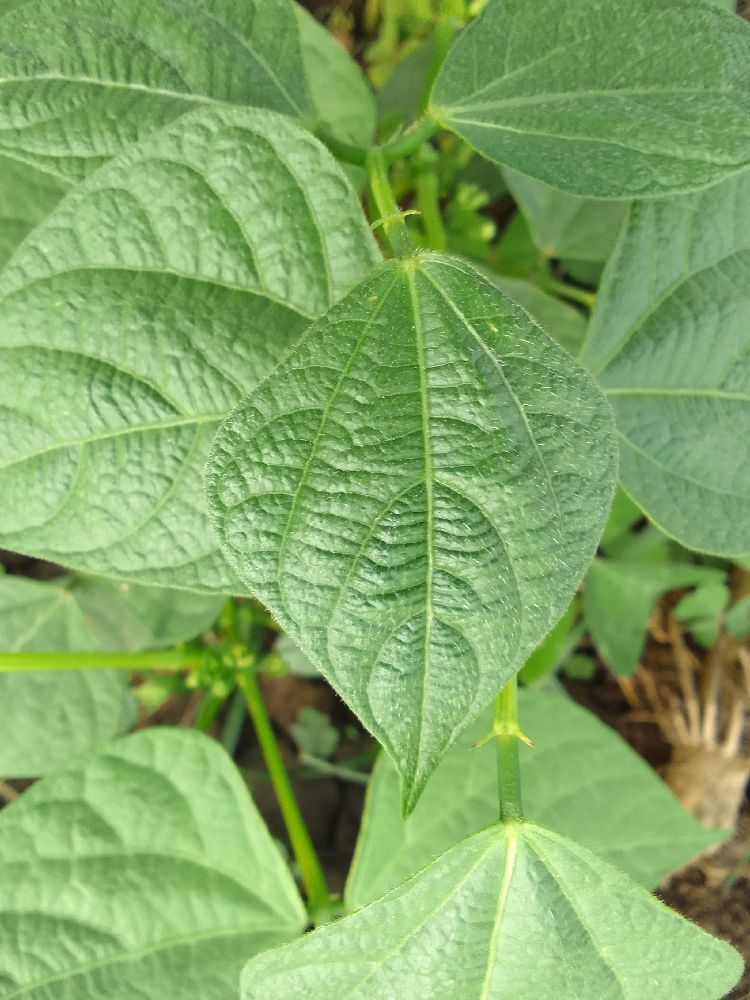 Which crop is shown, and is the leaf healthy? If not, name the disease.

common bean, healthy
